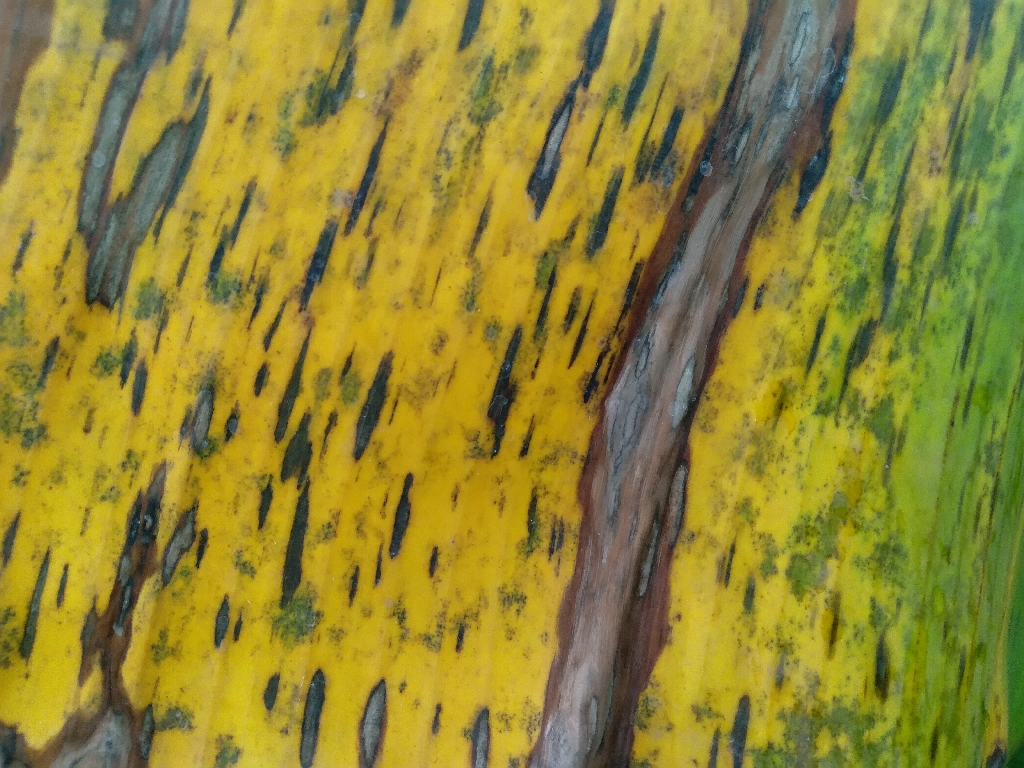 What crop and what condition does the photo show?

banana, black sigatoka
